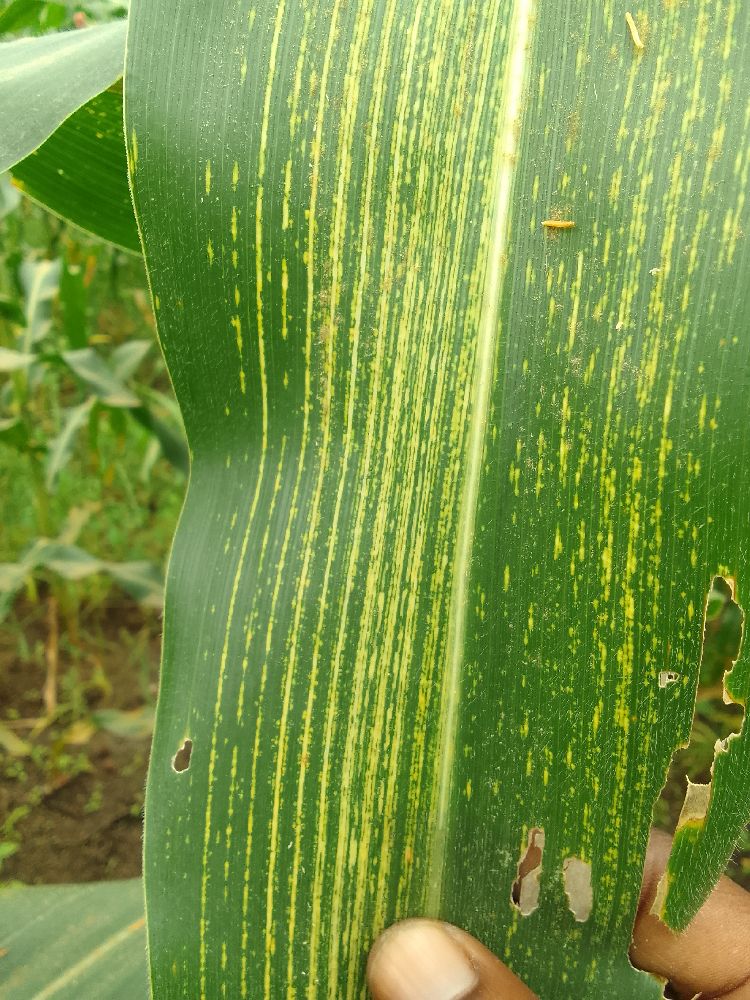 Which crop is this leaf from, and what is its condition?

maize, maize streak virus
